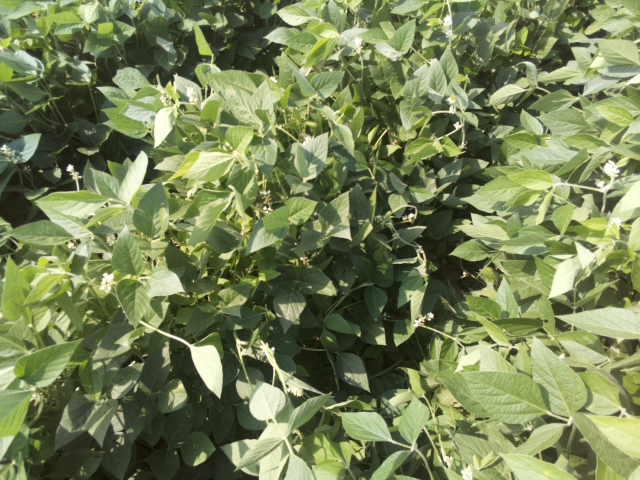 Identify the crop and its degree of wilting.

soybean, leaves with no wilting
